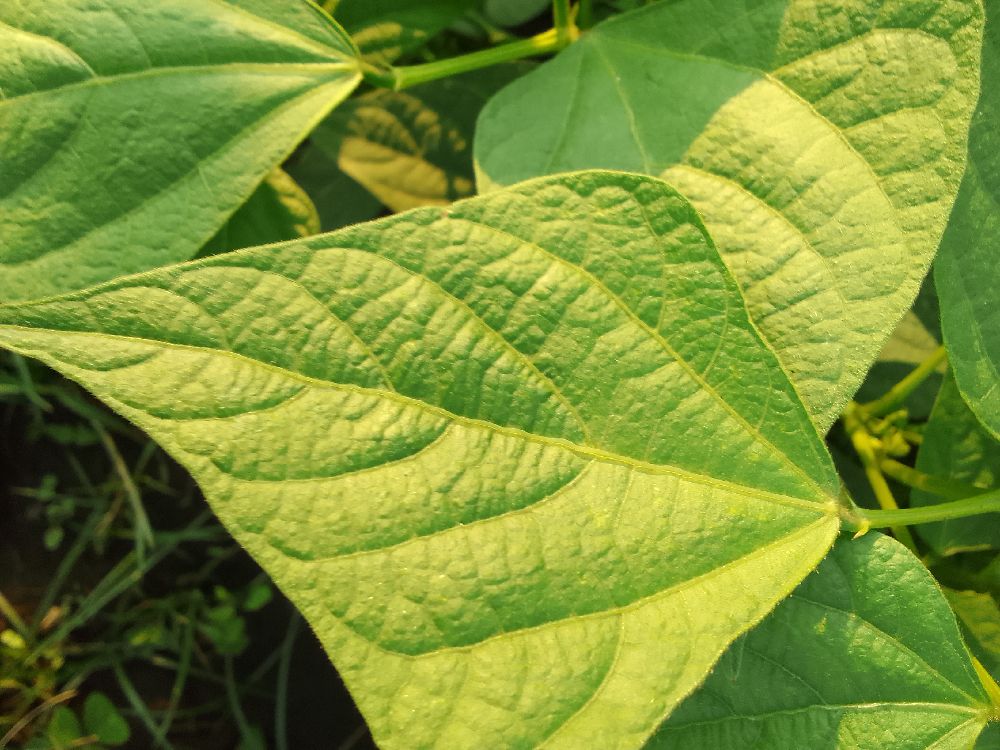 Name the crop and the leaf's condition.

common bean, healthy
